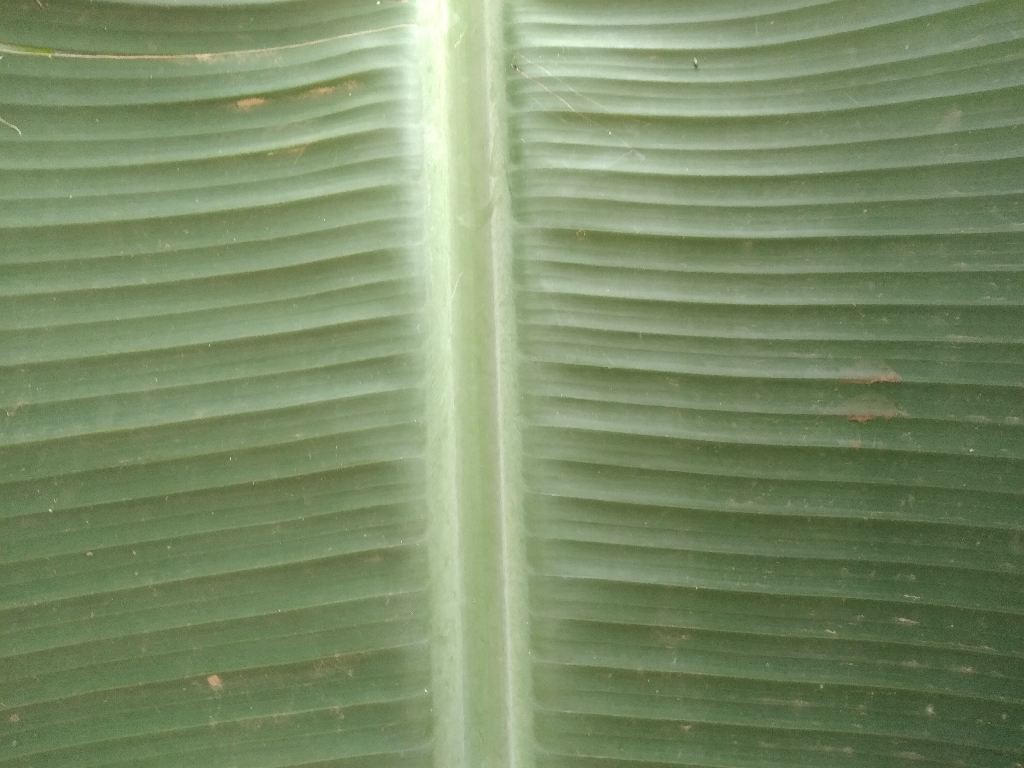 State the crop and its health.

banana, healthy
